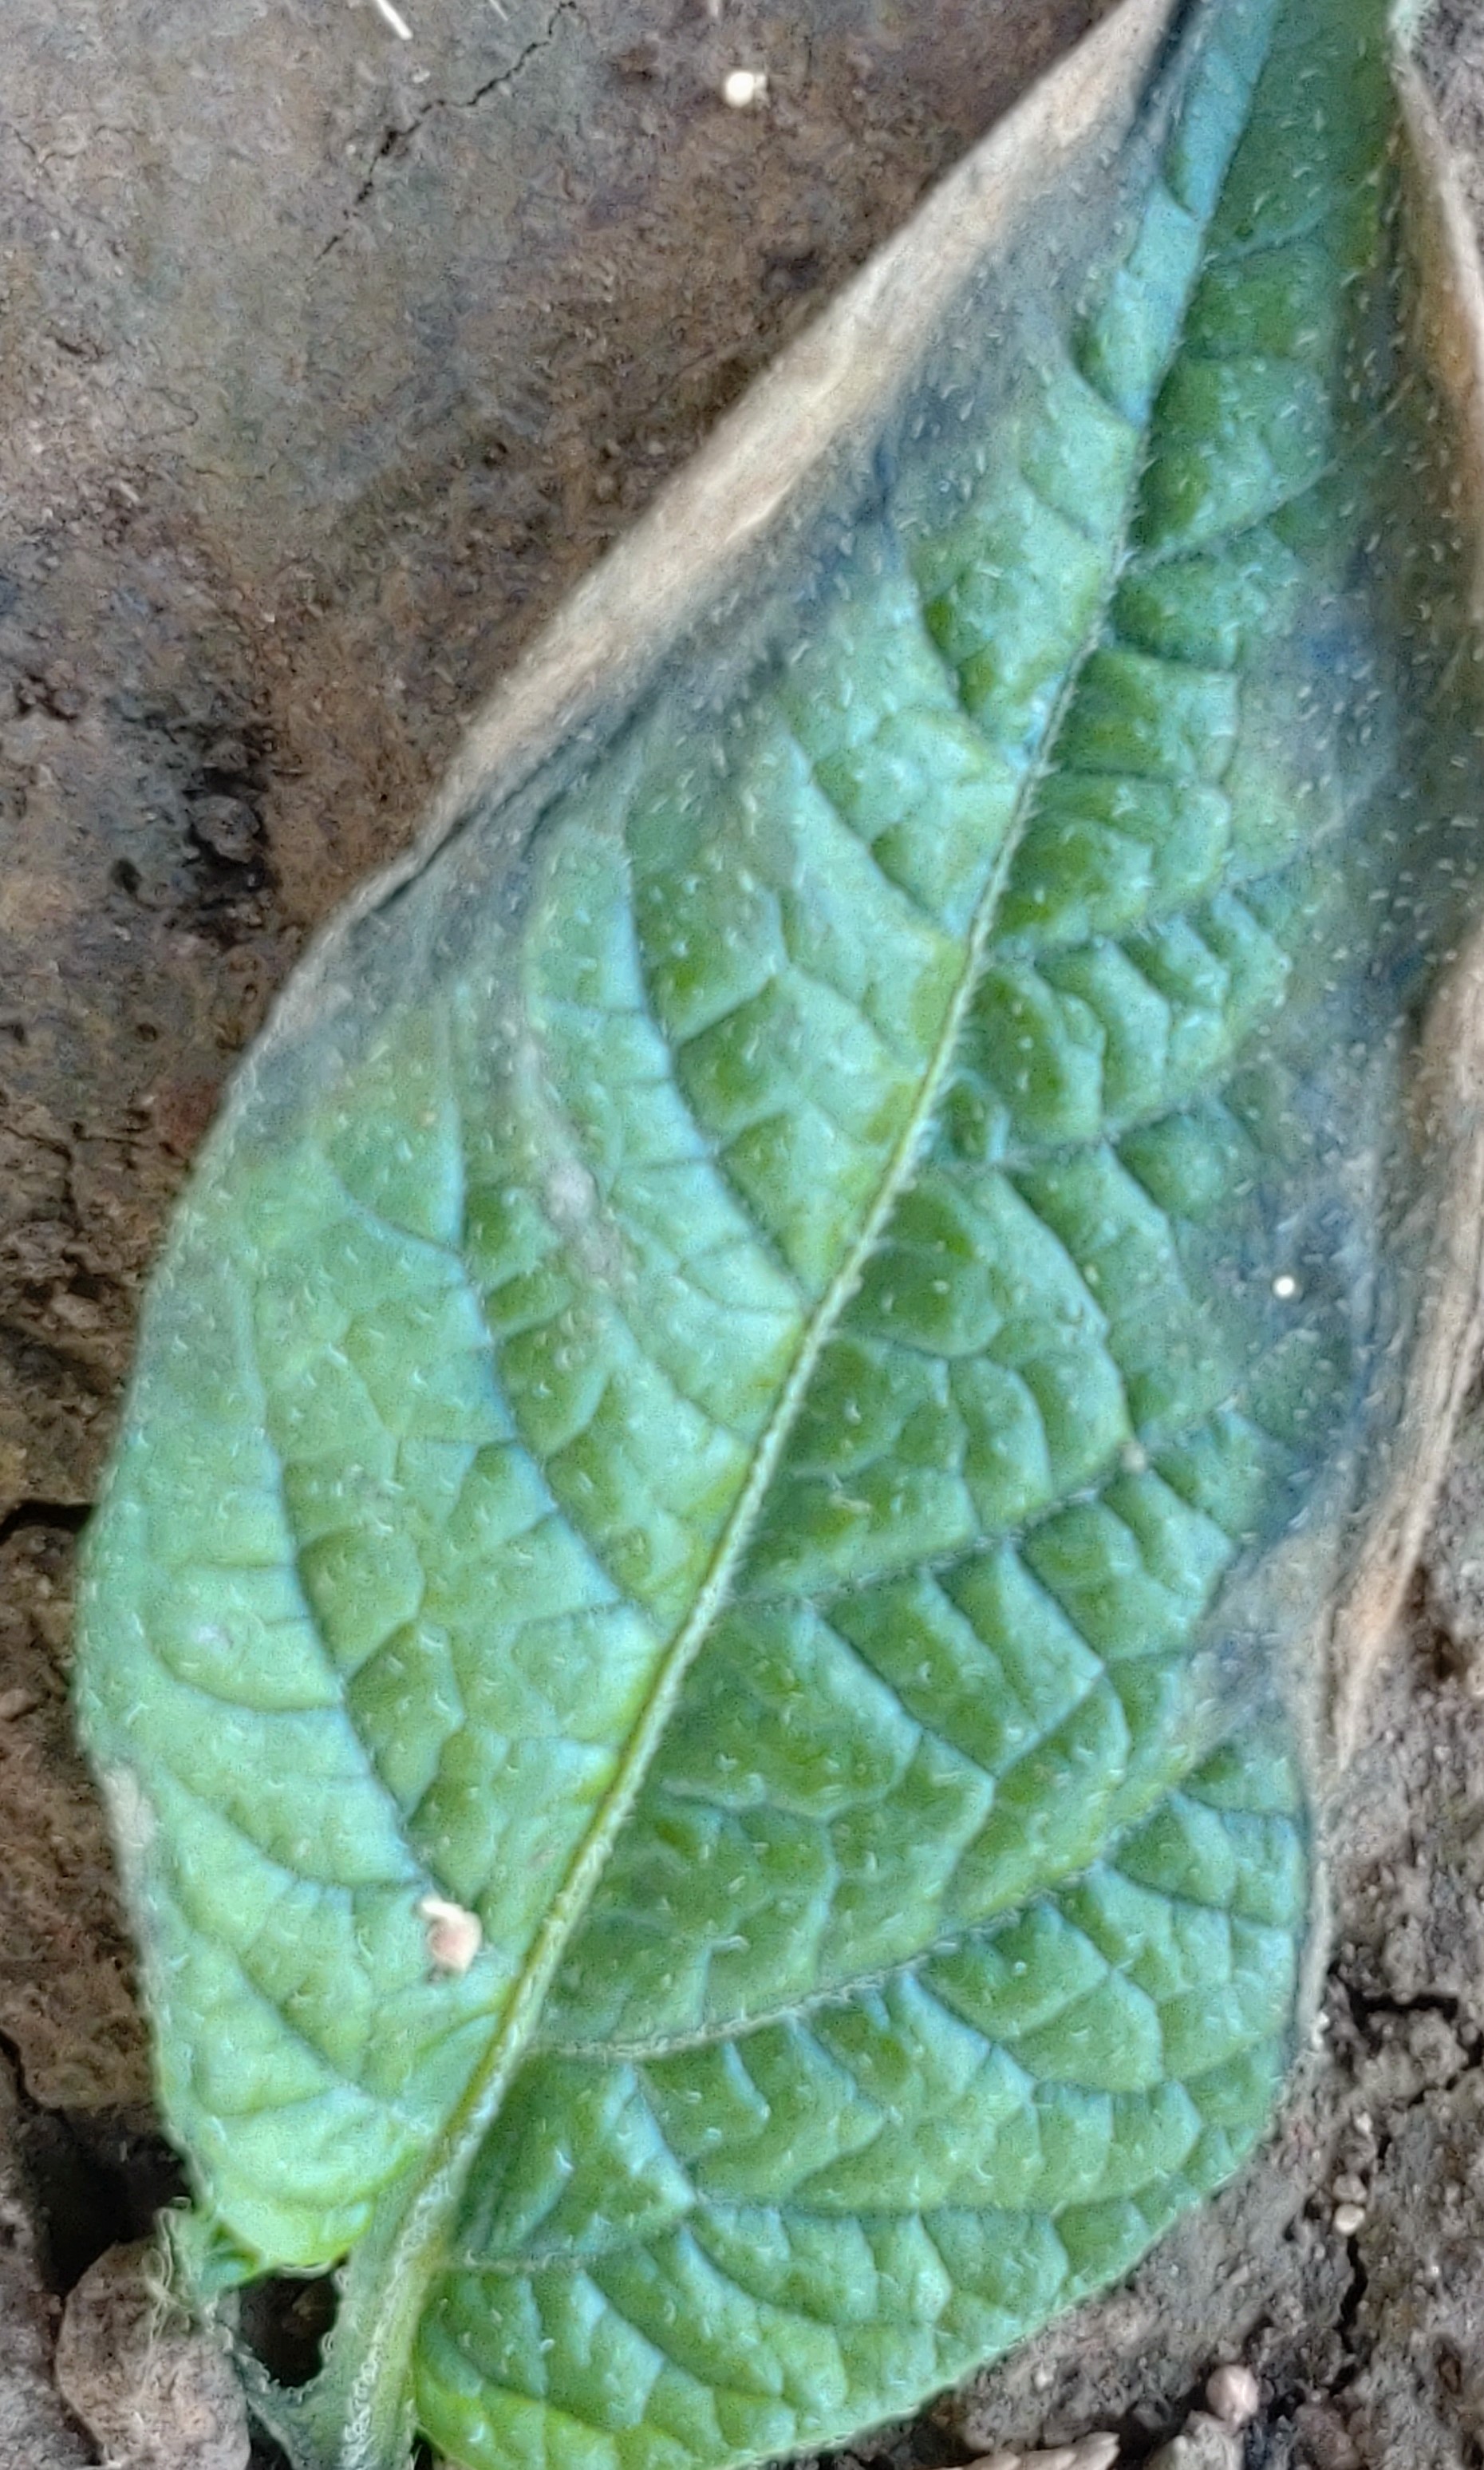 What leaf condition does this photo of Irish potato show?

early blight
